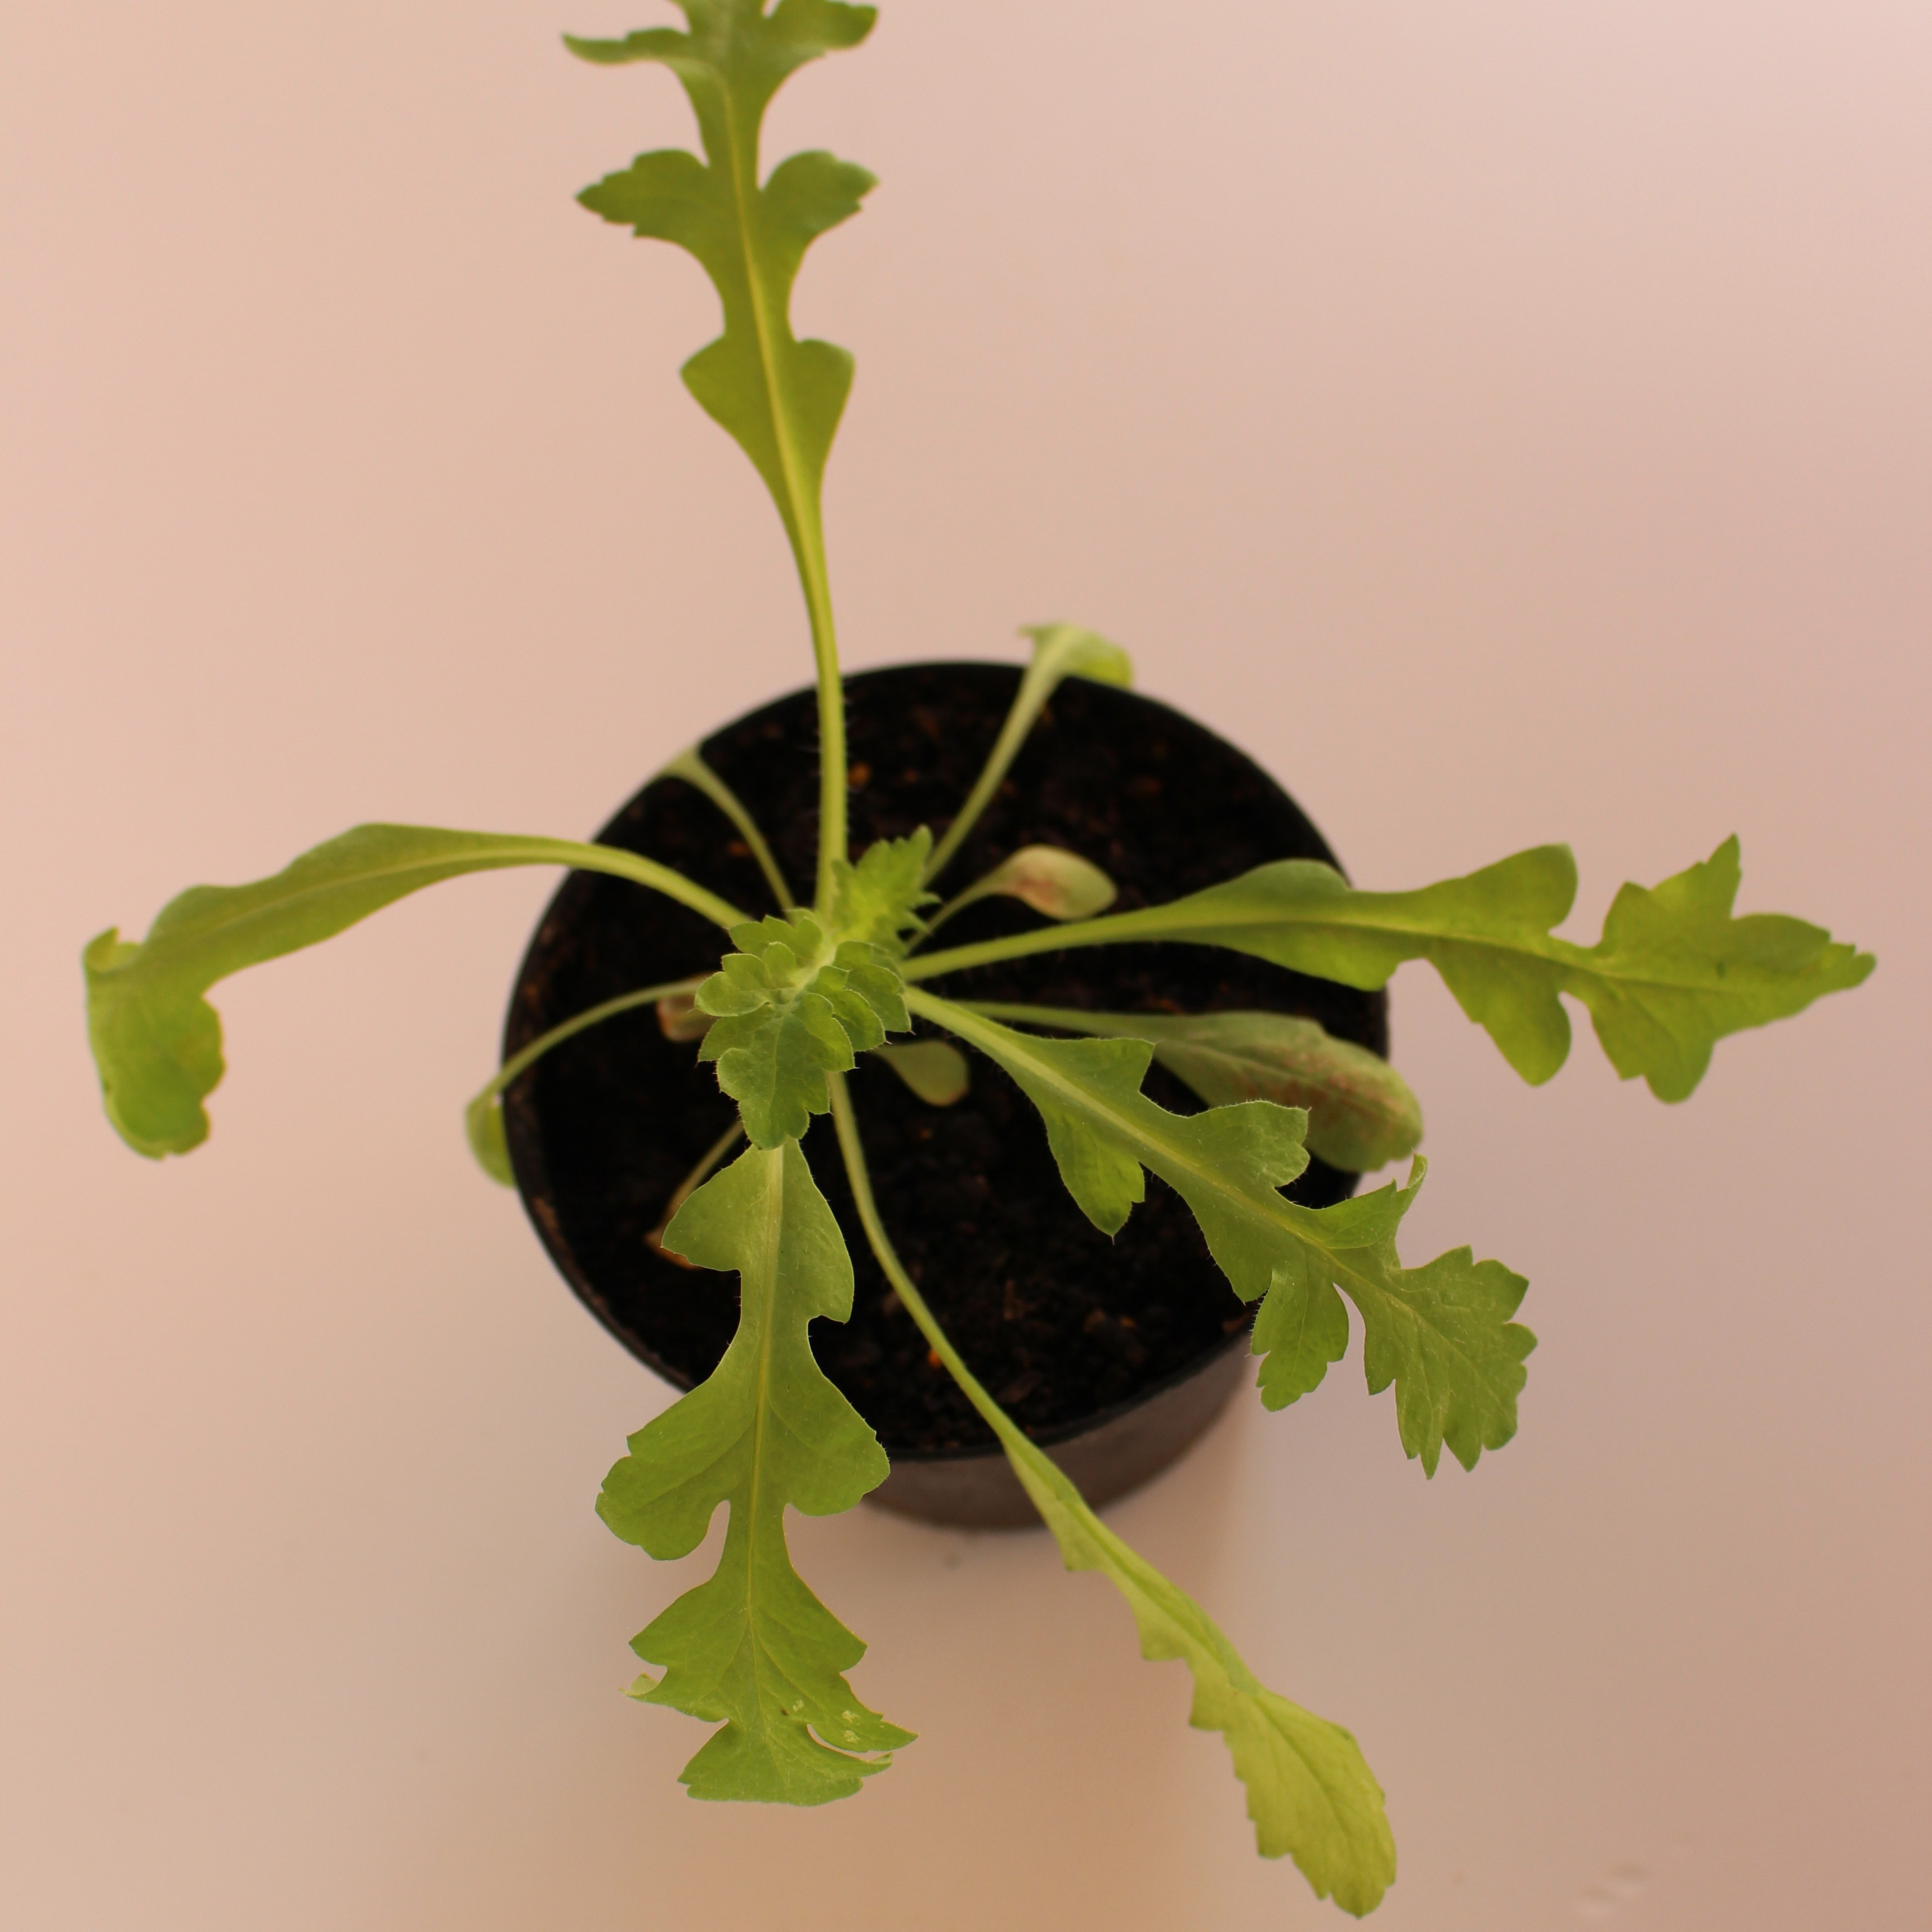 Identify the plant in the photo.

Papaver rhoeas
